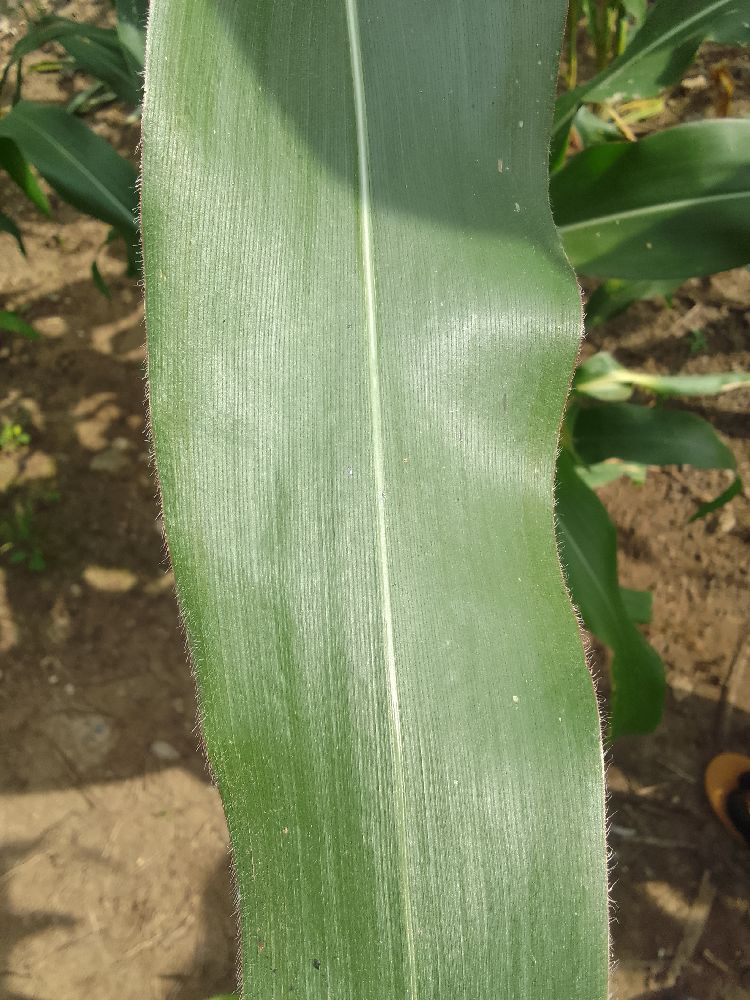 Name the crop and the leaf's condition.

maize, healthy
